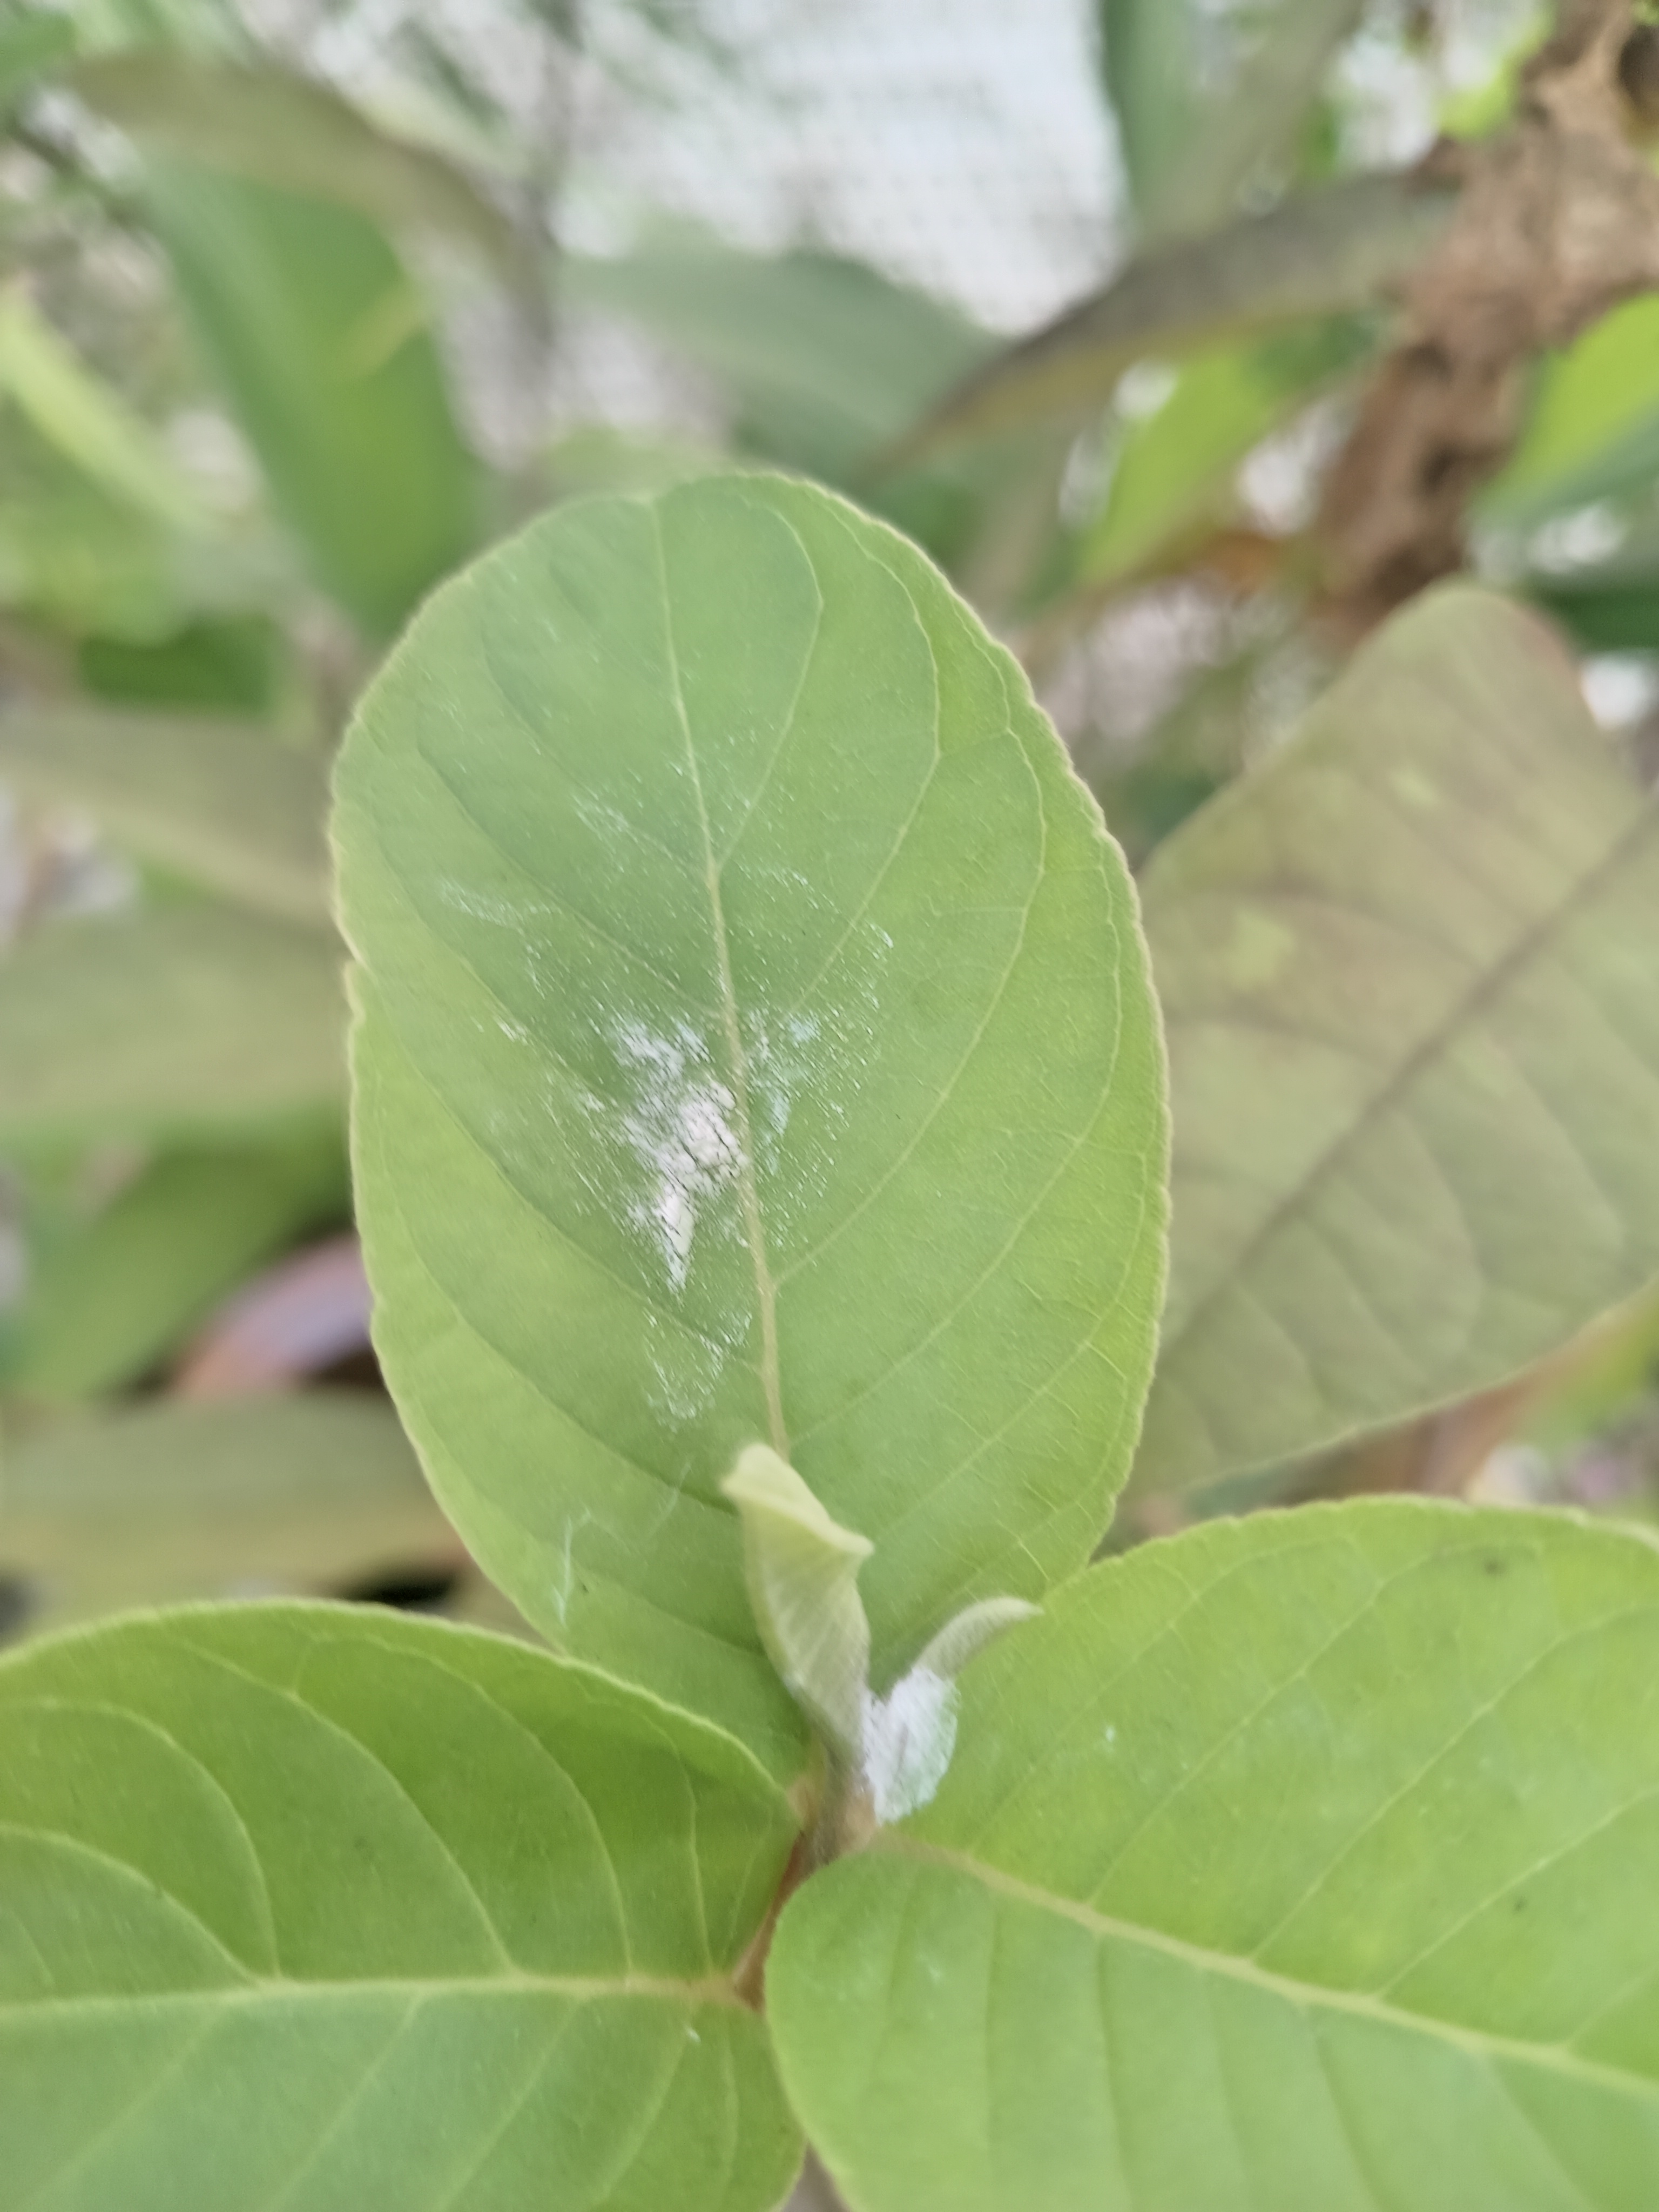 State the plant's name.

guava
